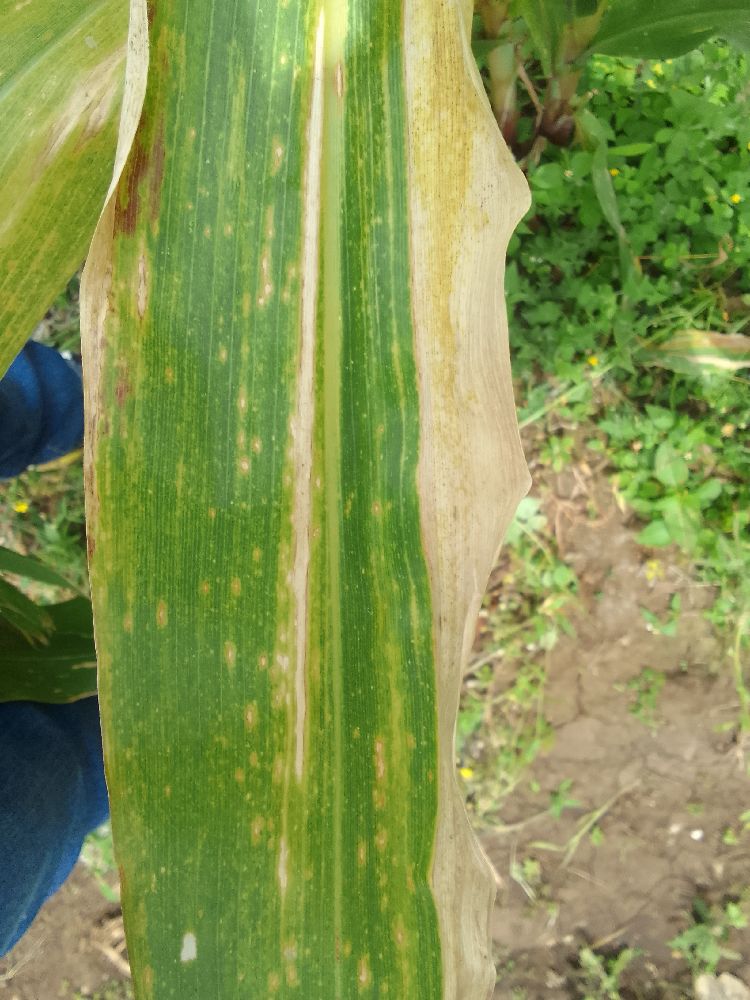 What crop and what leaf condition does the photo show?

maize, maize lethal necrosis
